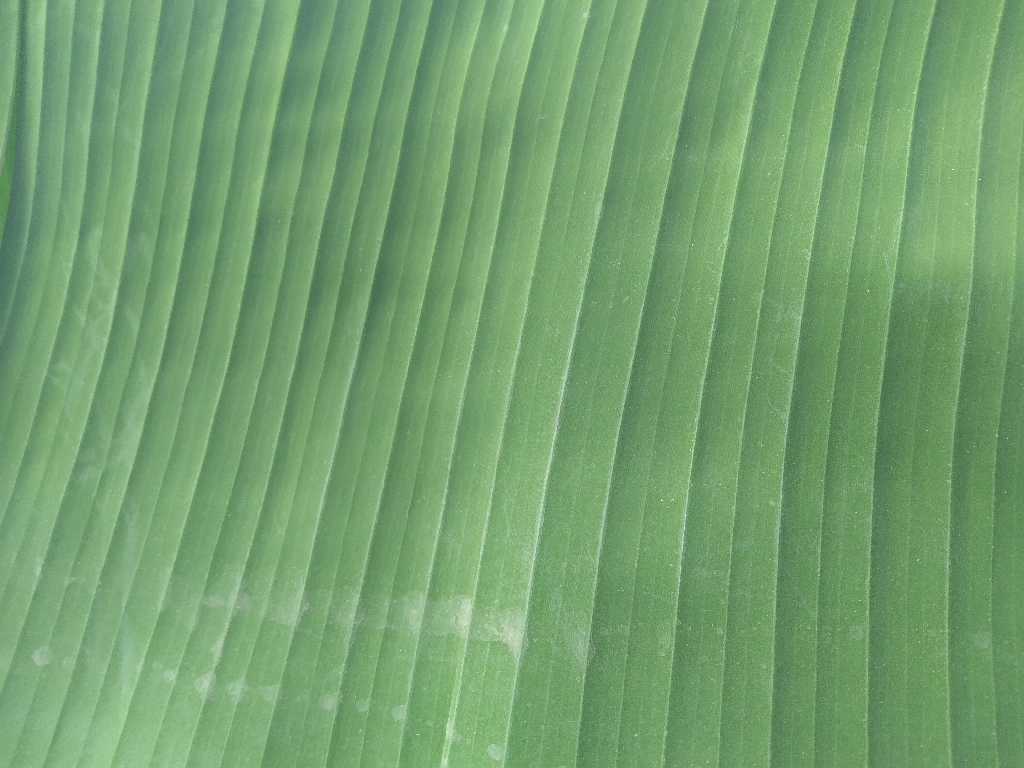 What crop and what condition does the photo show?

banana, healthy
